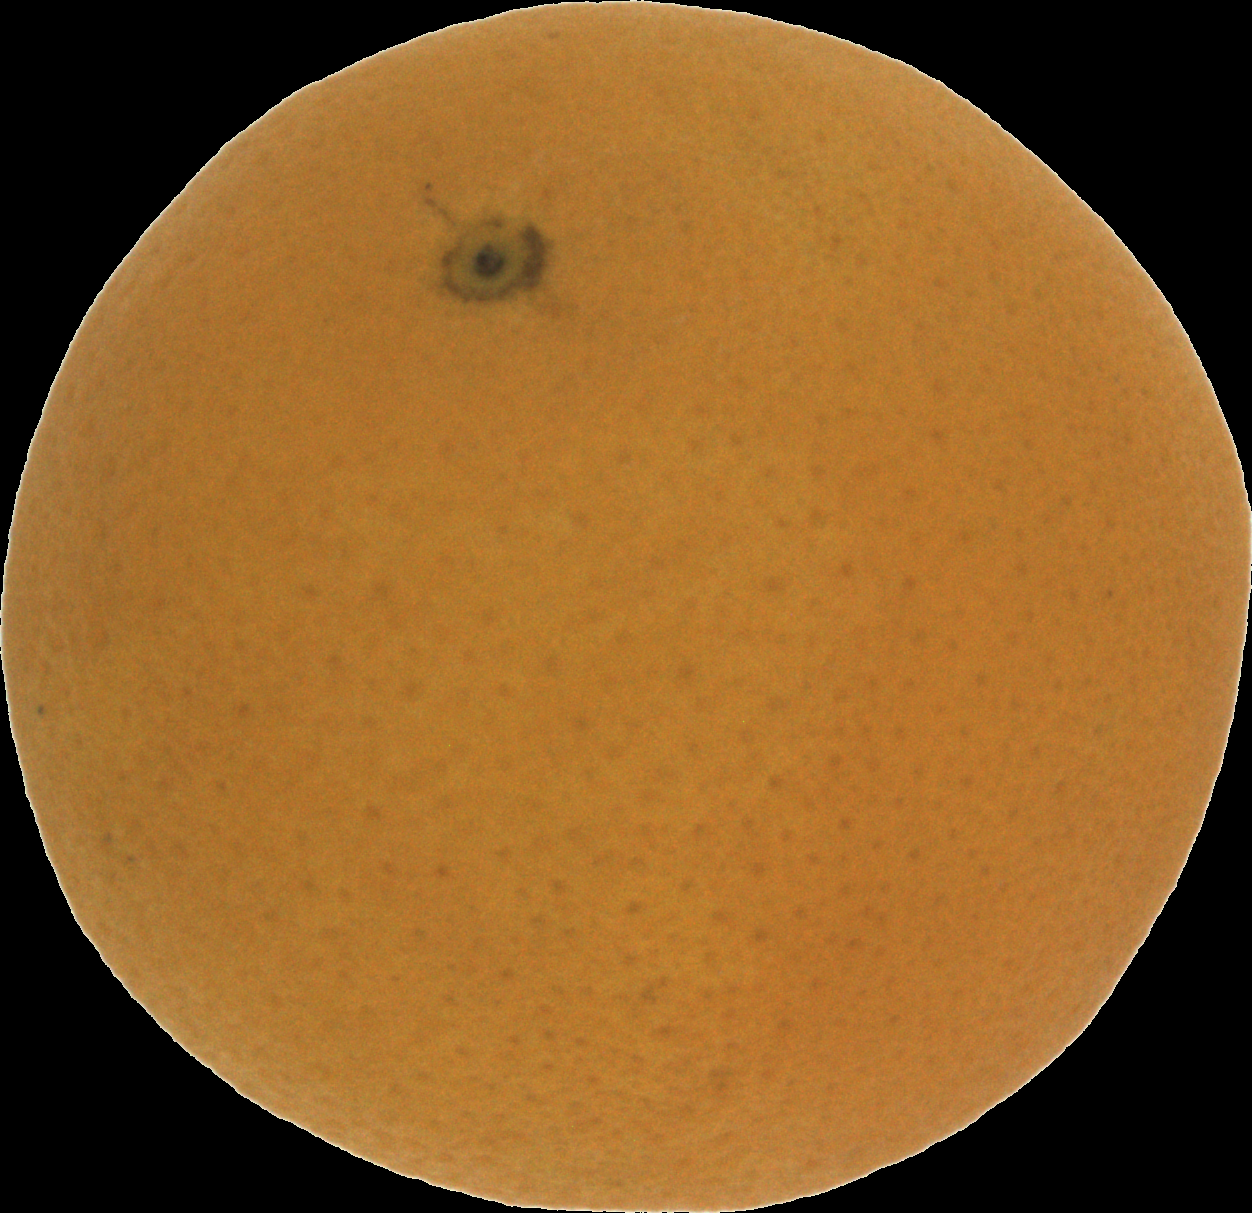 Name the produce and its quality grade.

orange, good
